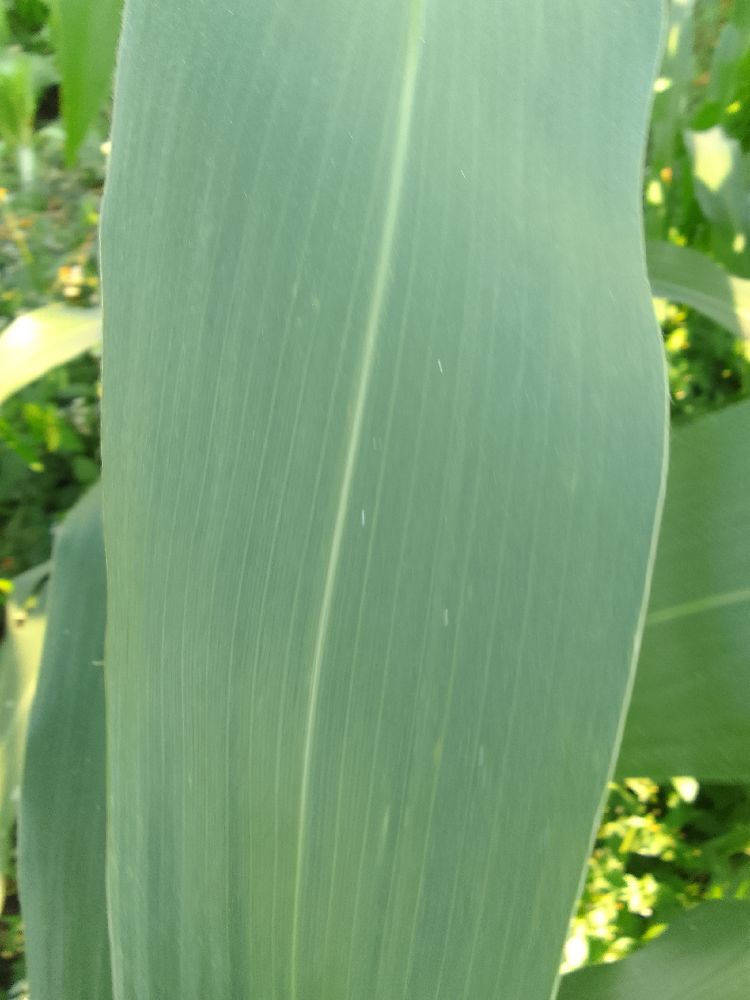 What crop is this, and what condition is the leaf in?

maize, healthy
